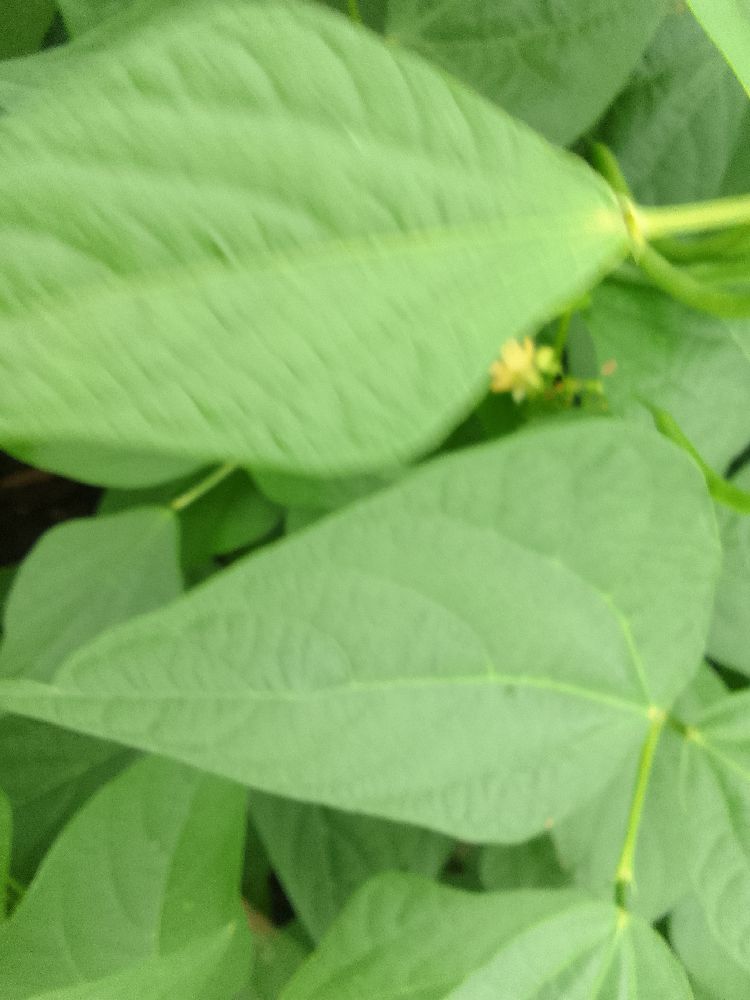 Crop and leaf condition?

common bean, healthy
